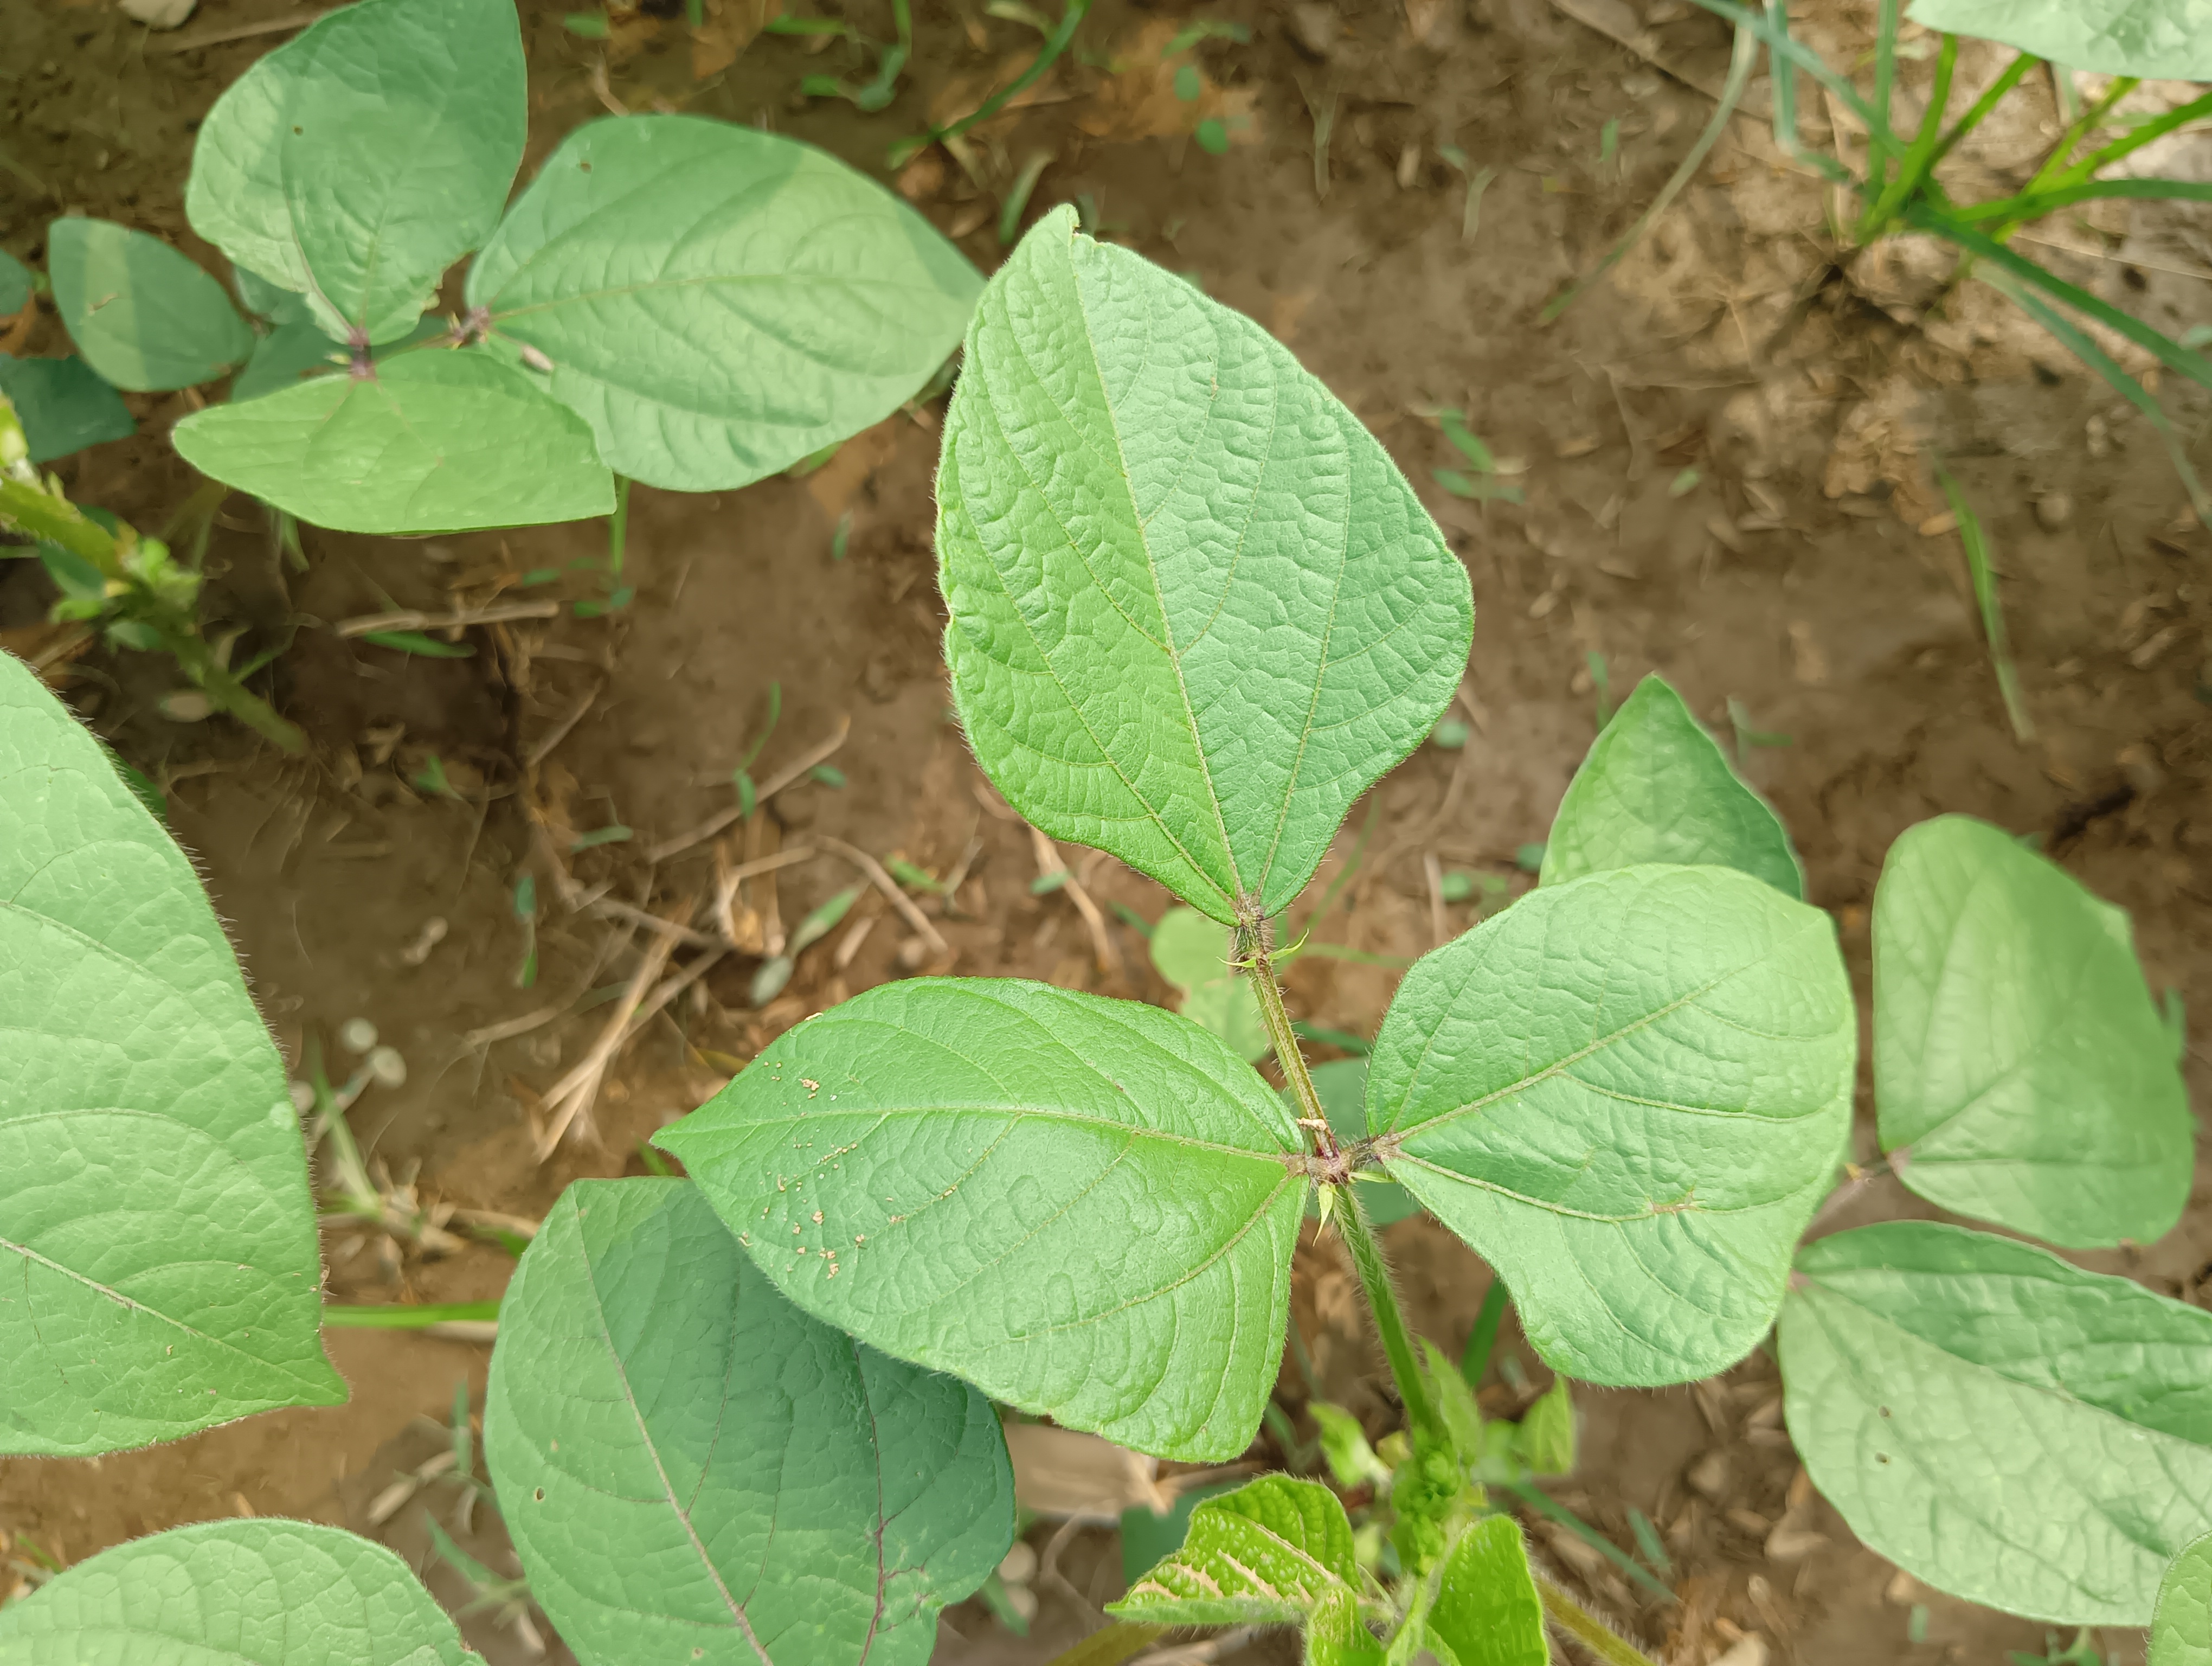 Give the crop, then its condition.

mungbean, healthy
